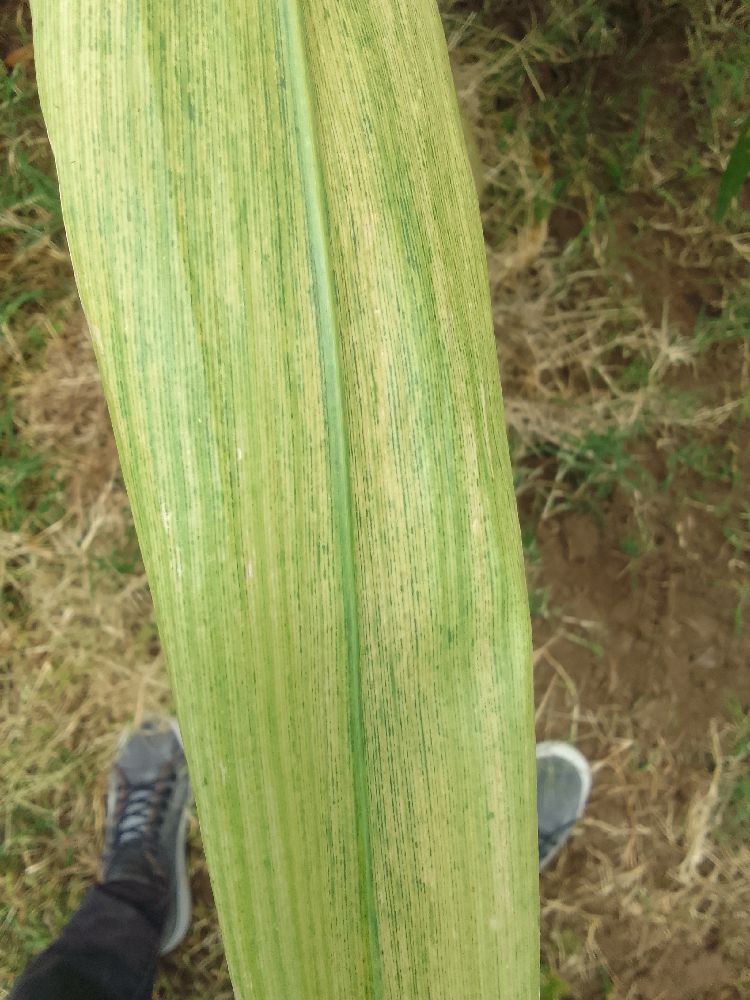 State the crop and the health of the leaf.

maize, maize lethal necrosis
